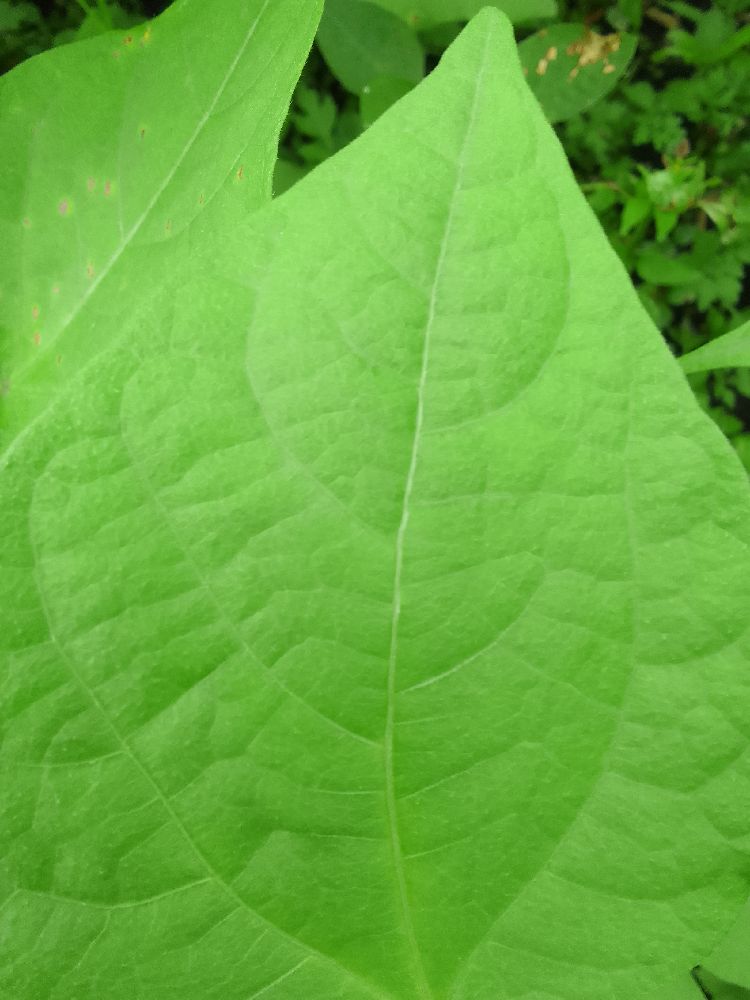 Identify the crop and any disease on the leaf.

common bean, healthy
